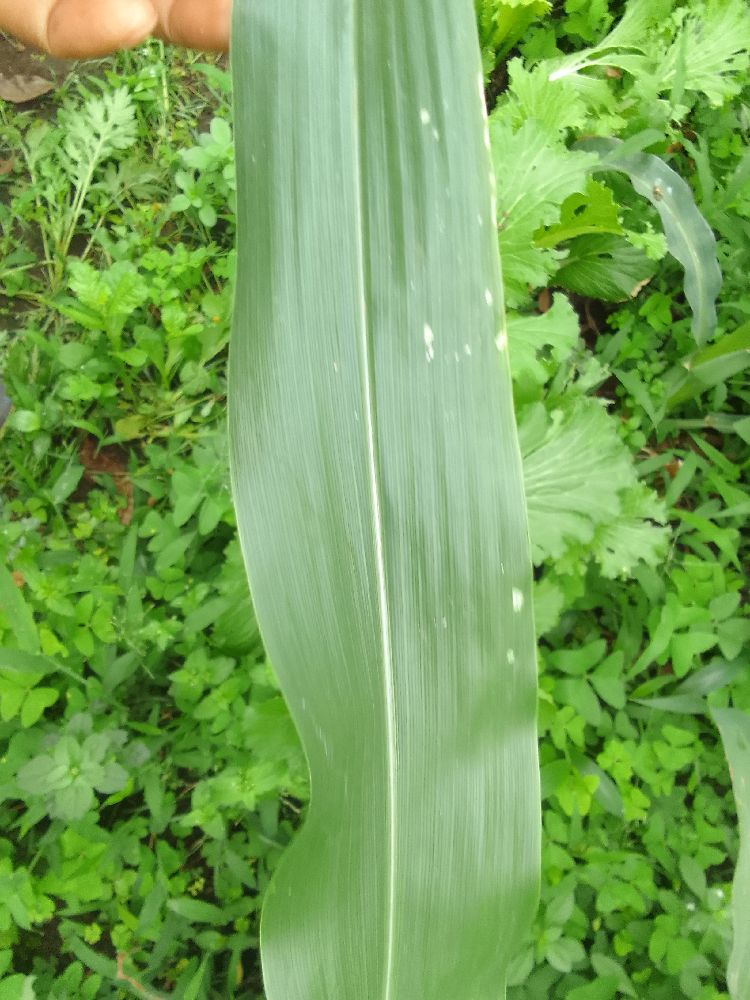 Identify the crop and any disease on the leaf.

maize, healthy
